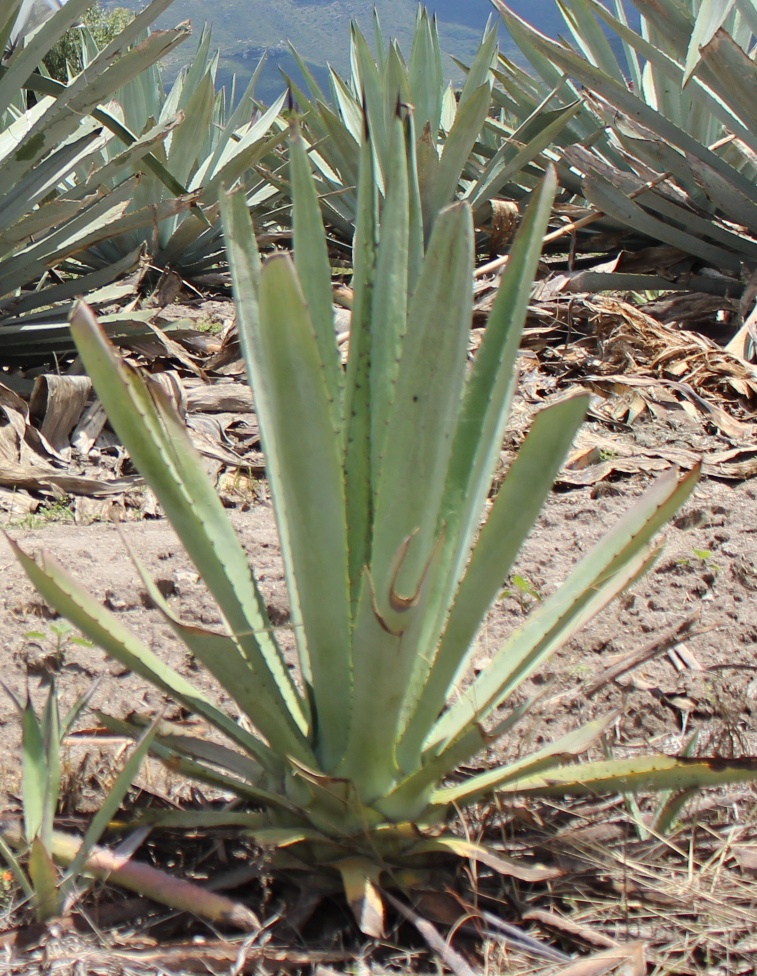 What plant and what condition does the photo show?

agave, yellow
